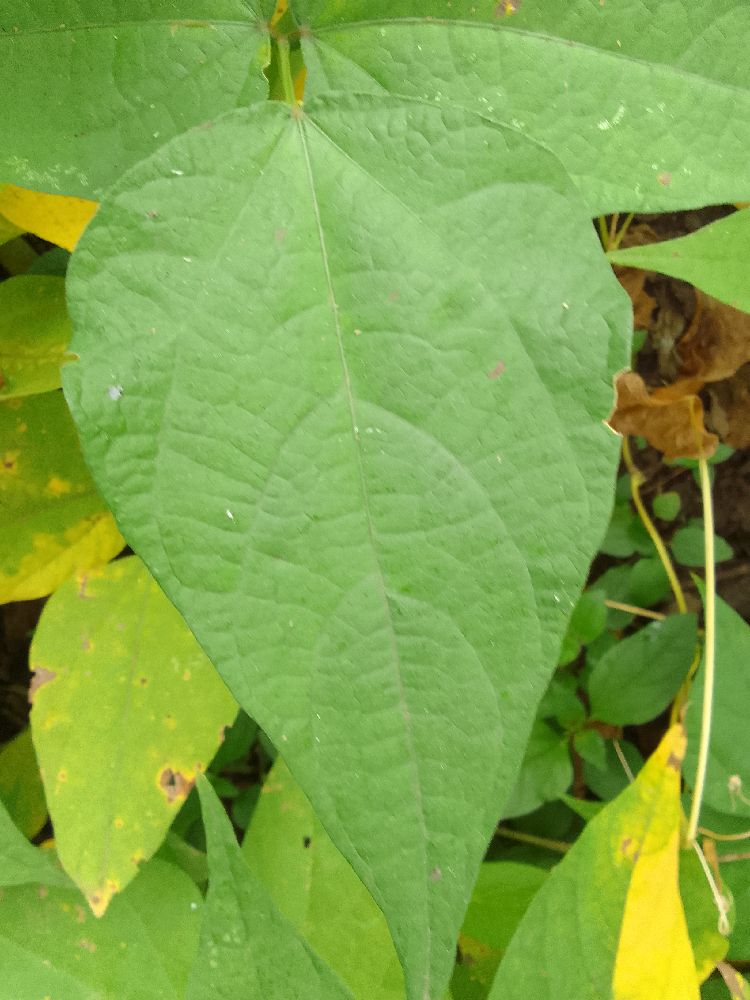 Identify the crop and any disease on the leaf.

common bean, healthy
